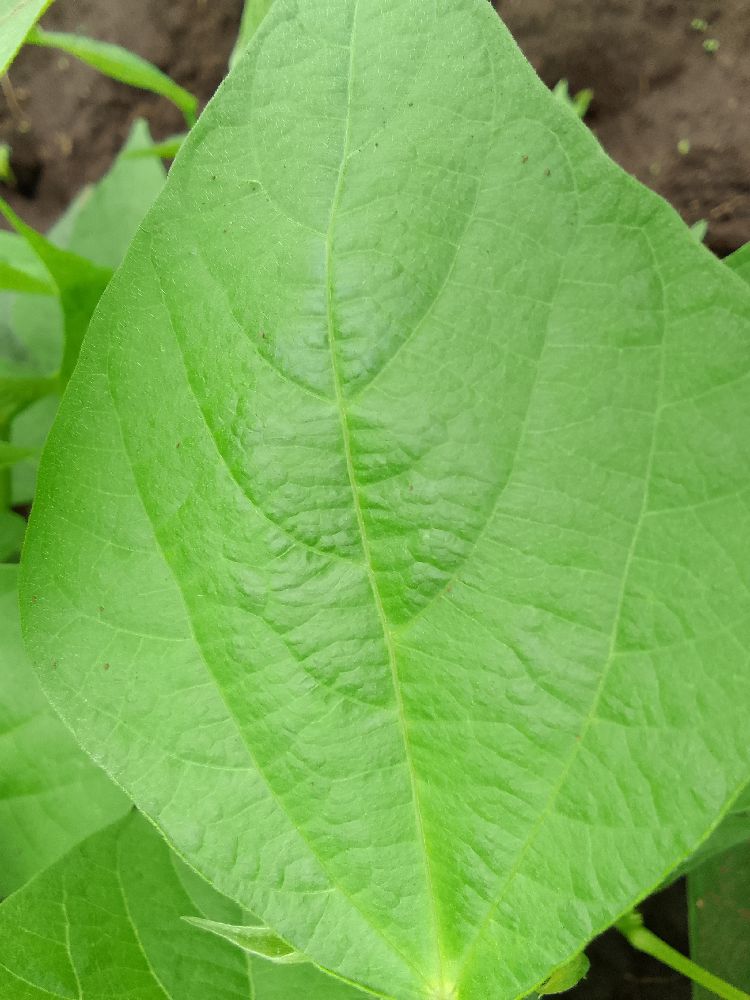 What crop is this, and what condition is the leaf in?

common bean, healthy
